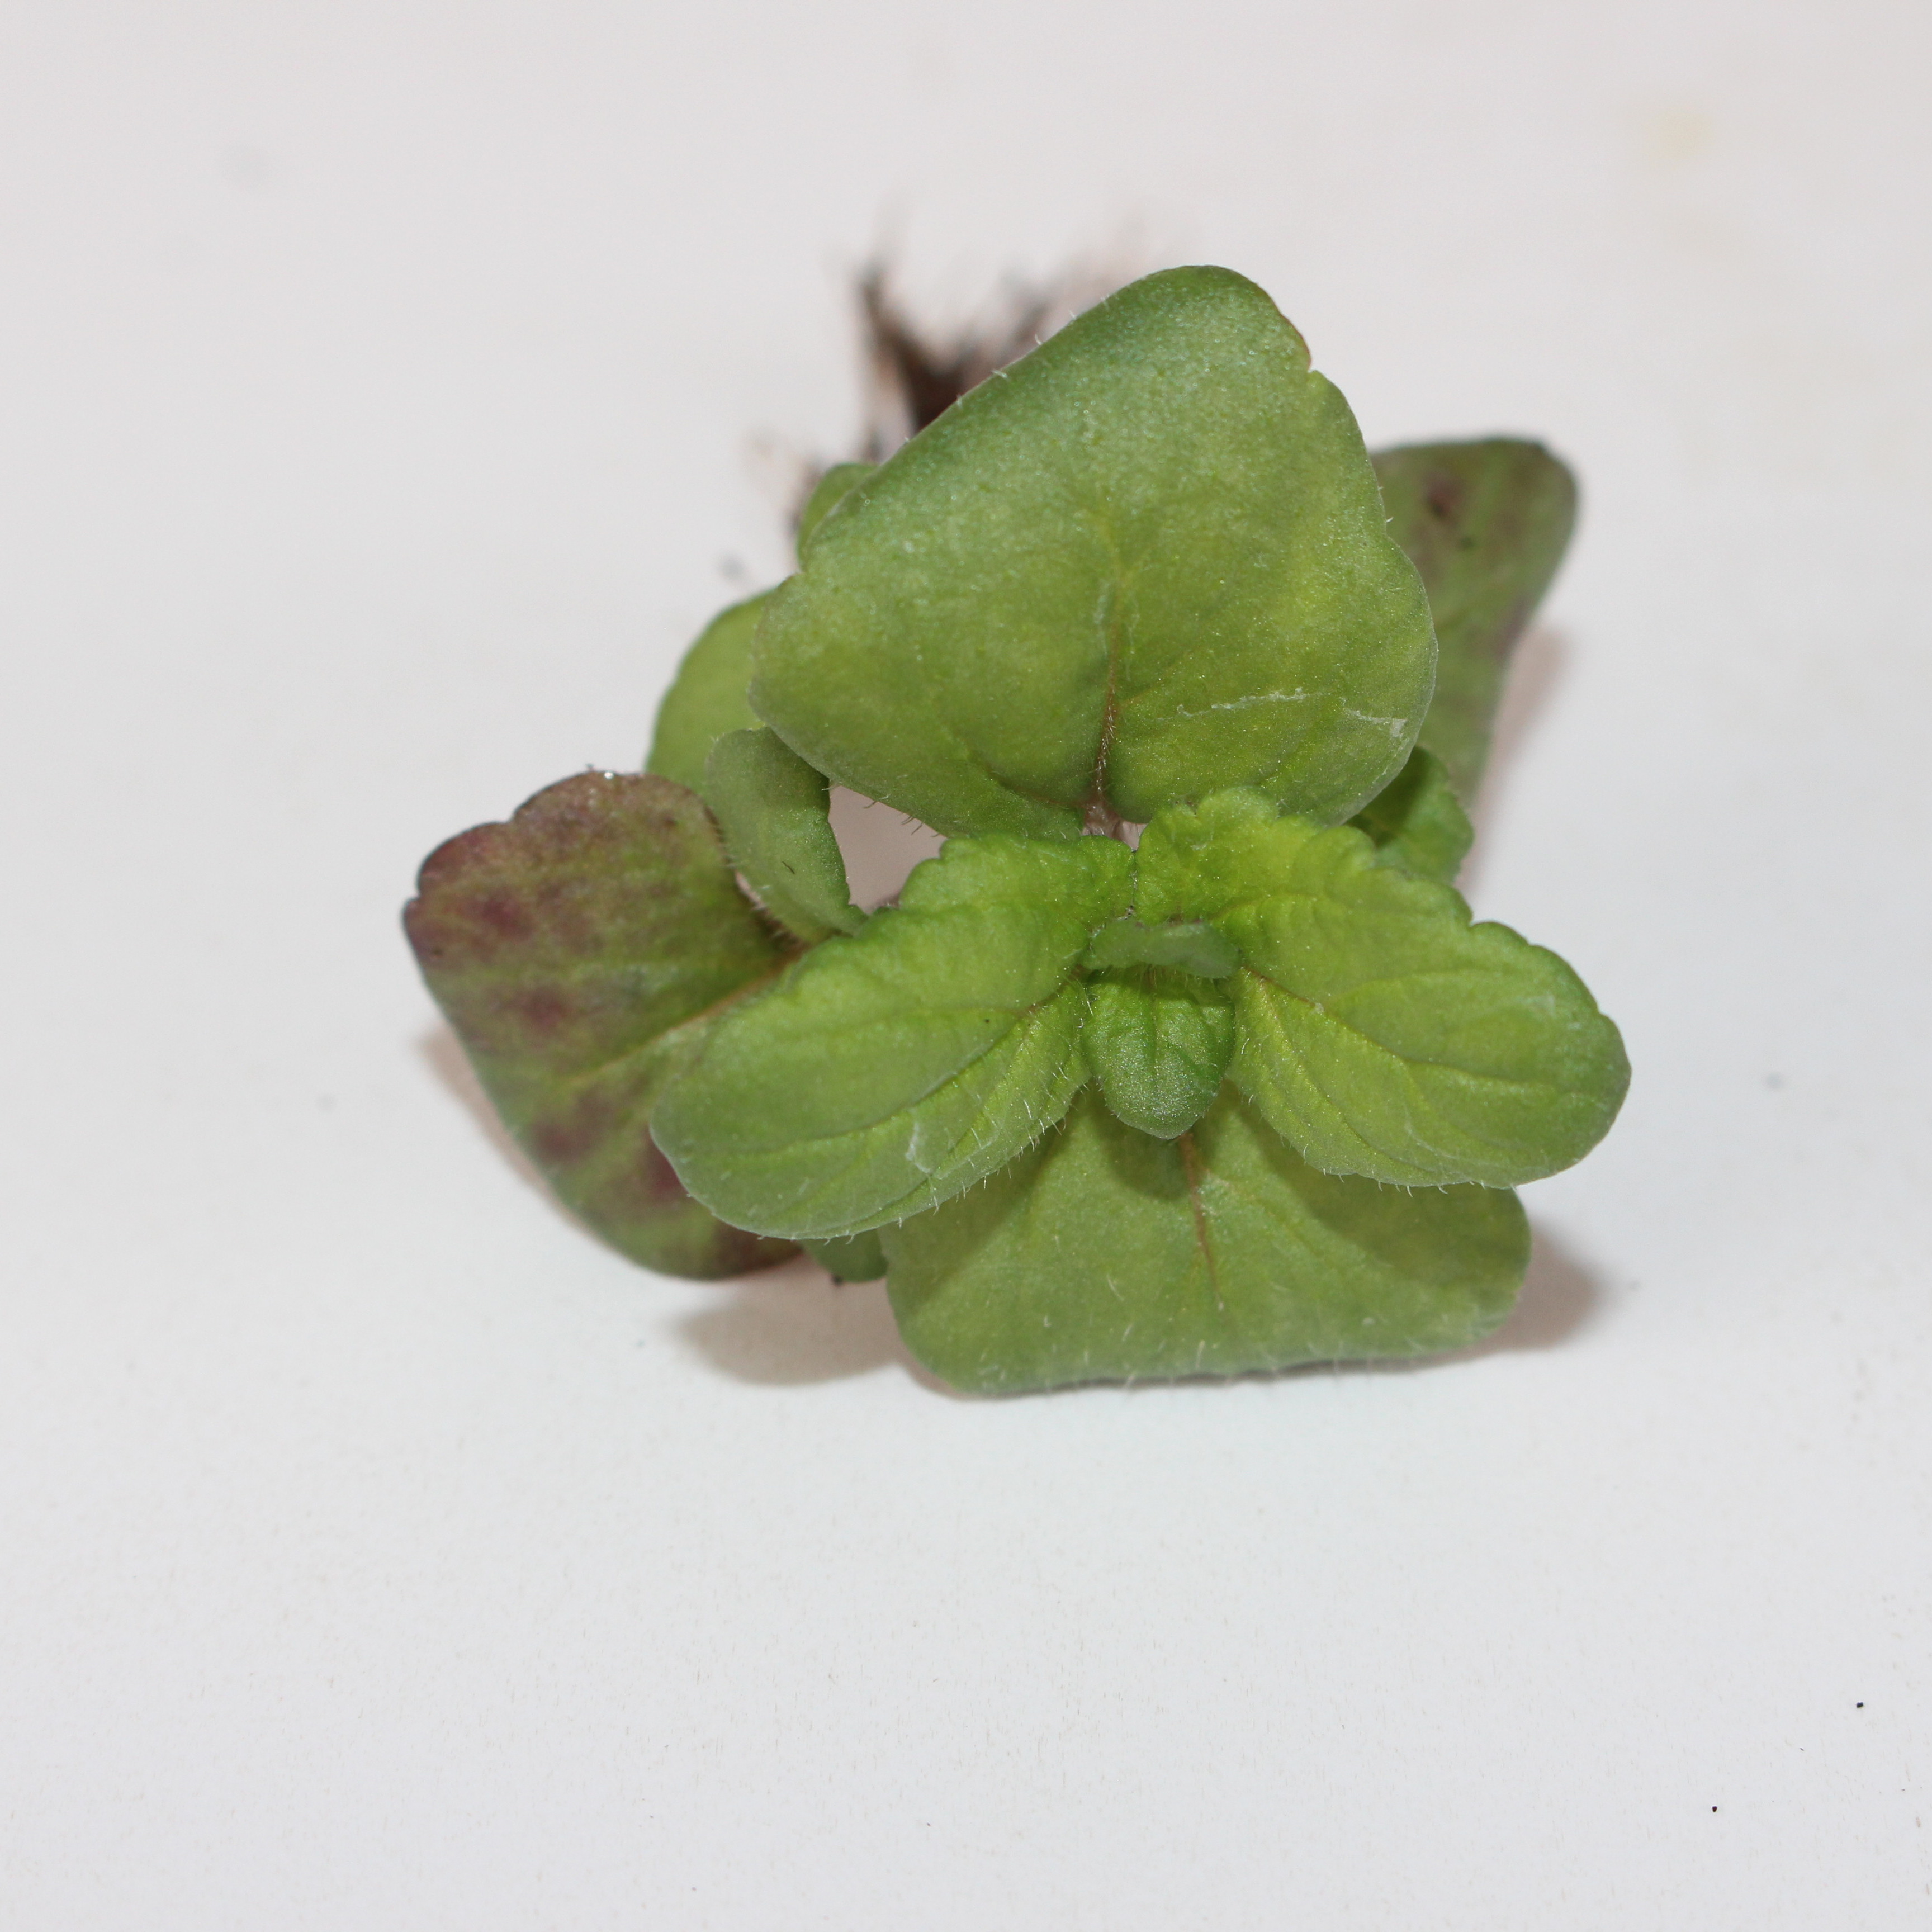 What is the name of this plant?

Veronica persica
